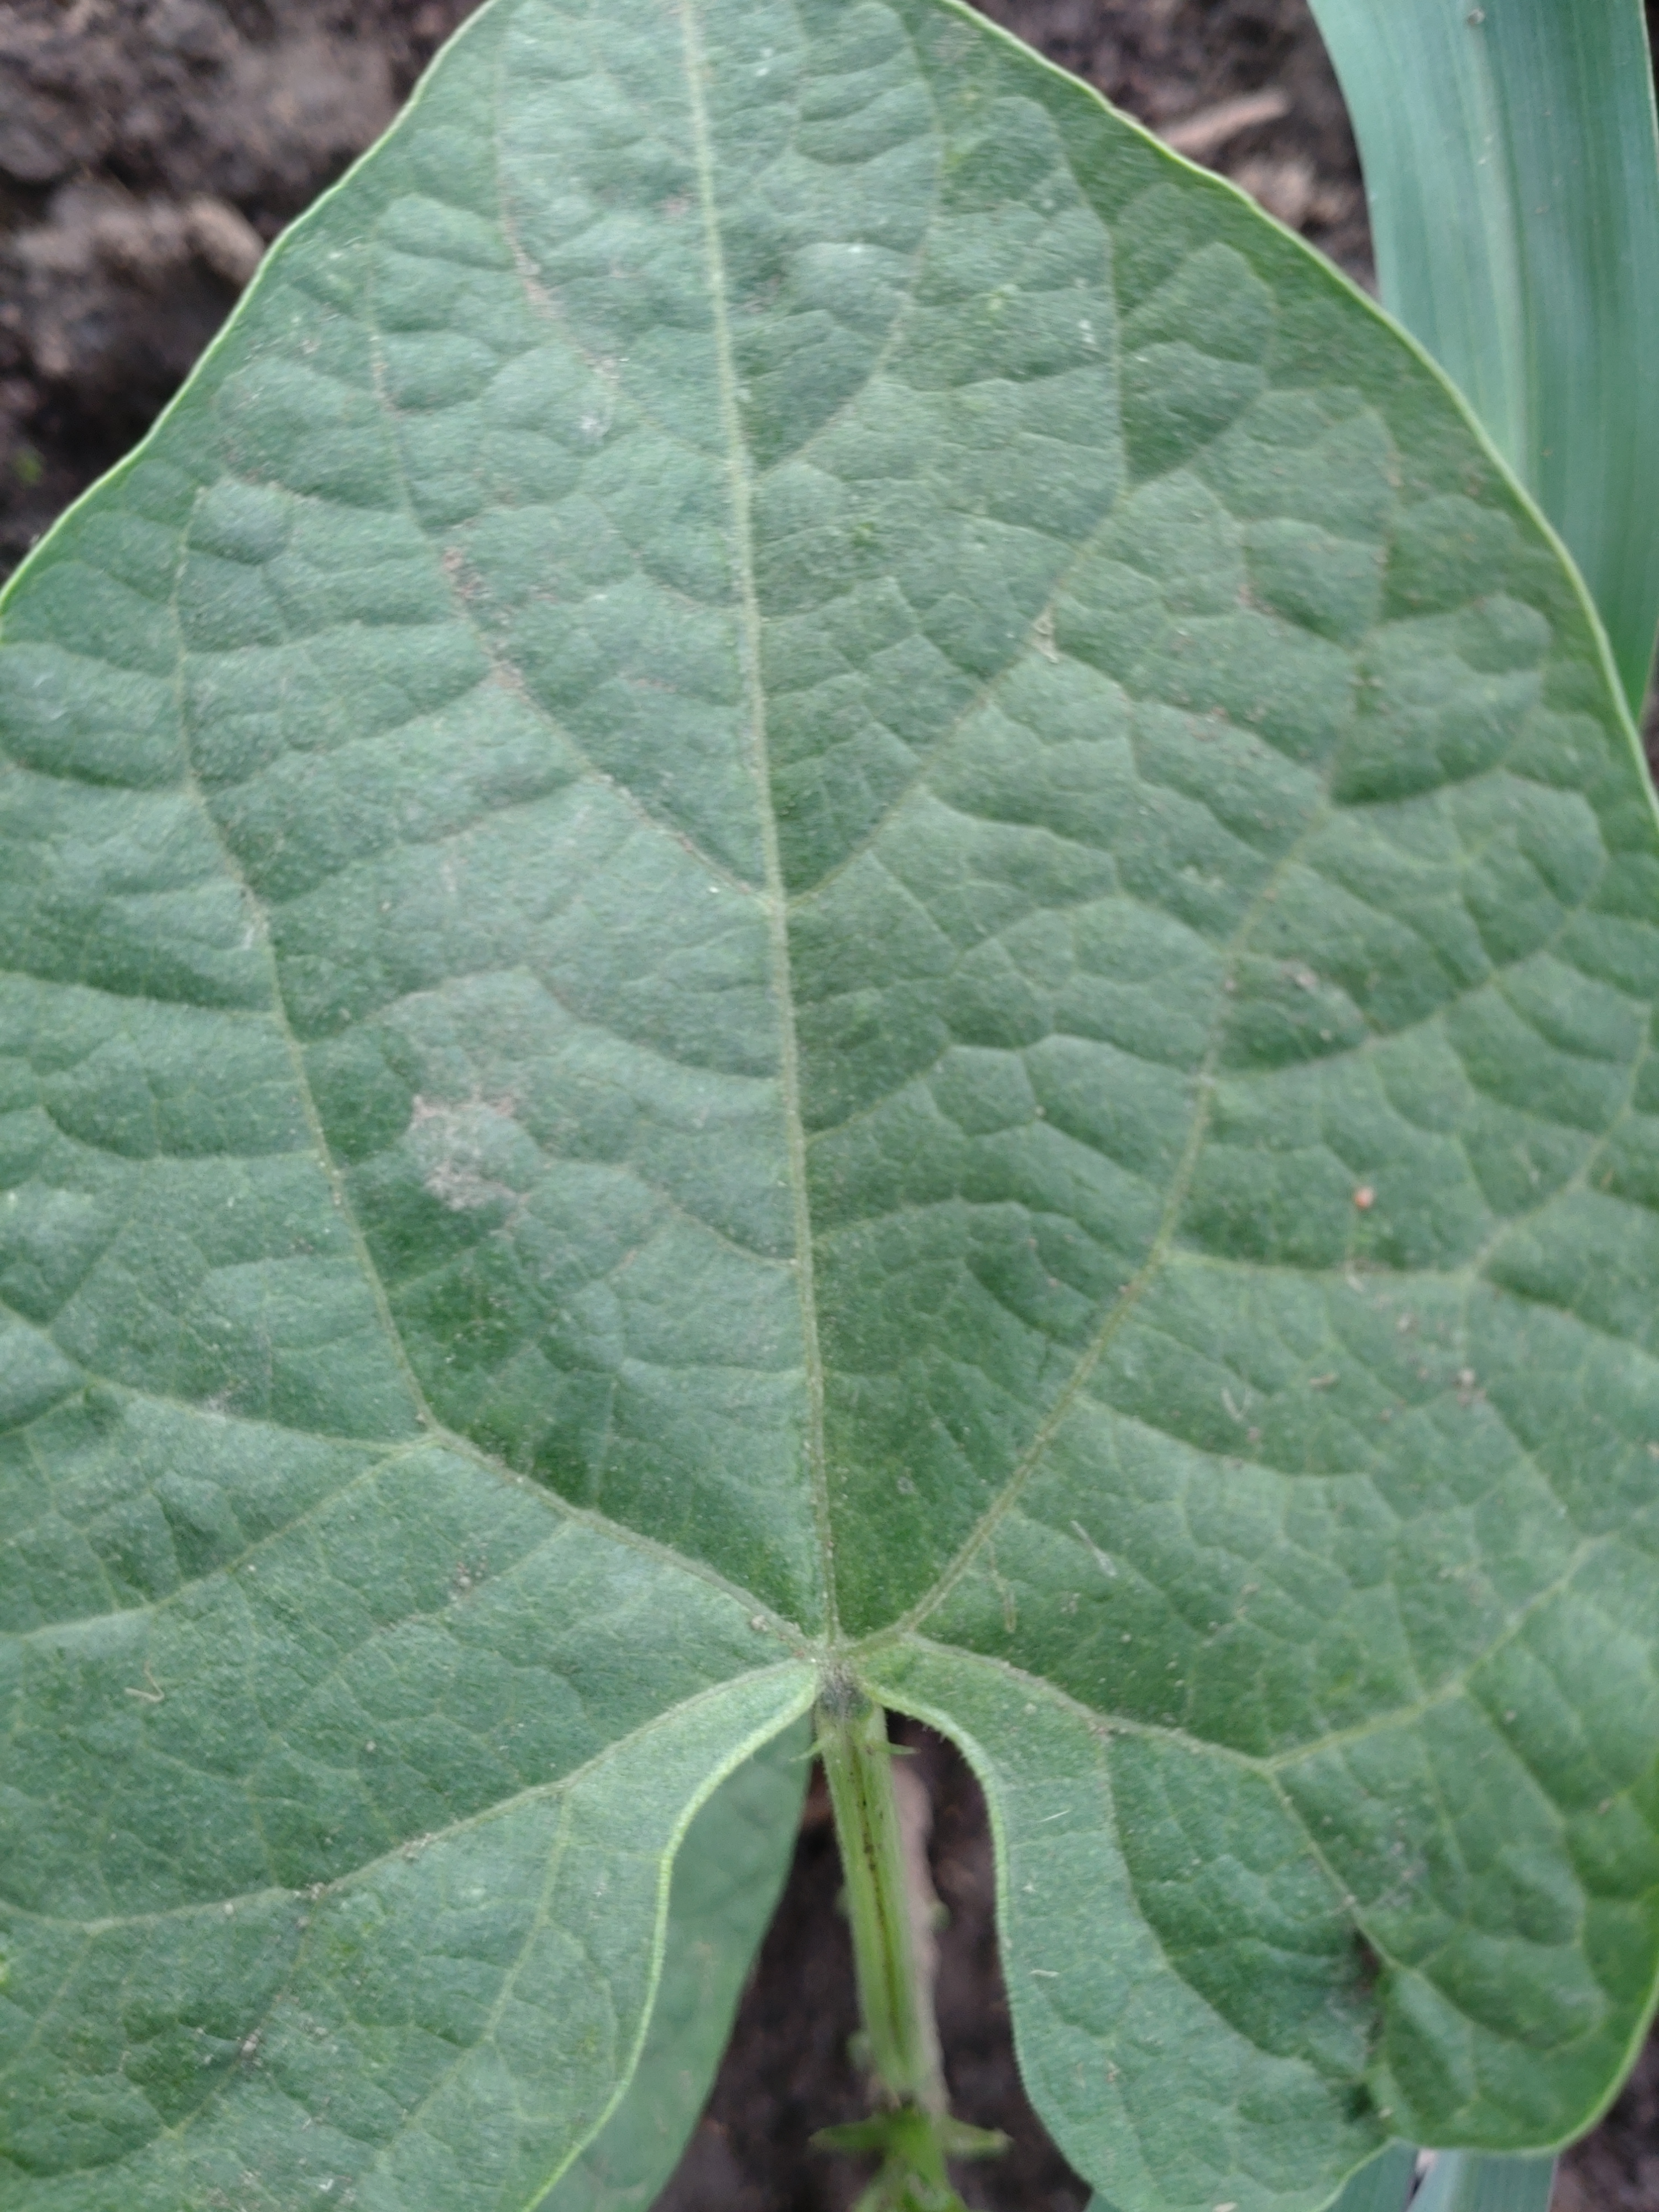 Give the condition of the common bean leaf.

healthy
